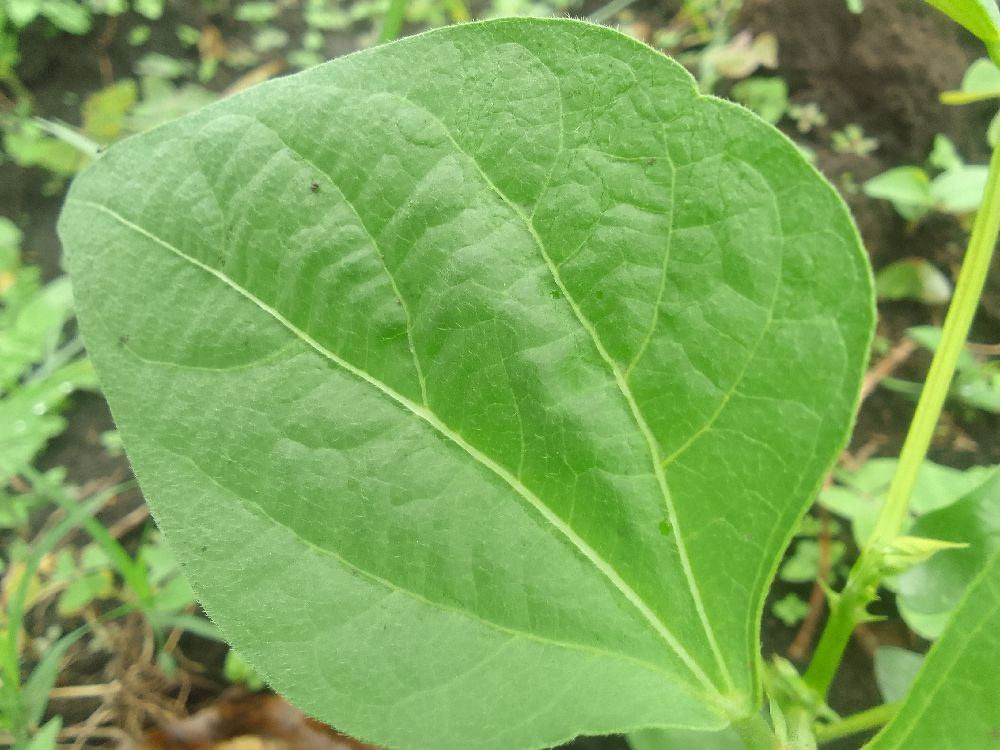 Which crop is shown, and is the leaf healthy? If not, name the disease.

common bean, healthy
